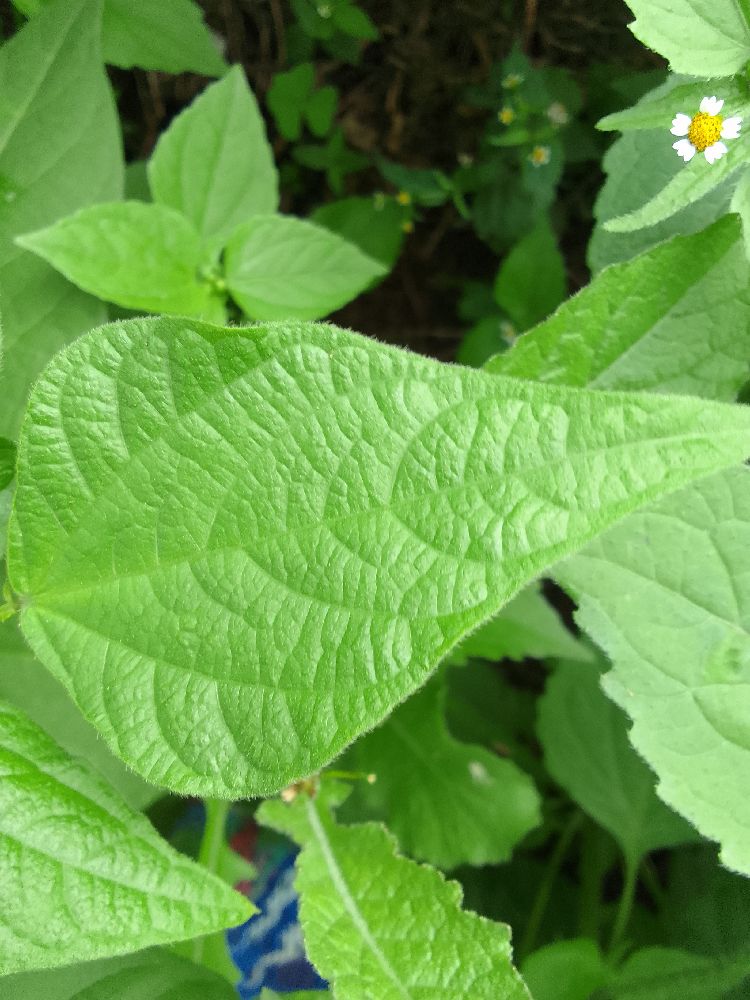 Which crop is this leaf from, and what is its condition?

common bean, healthy
